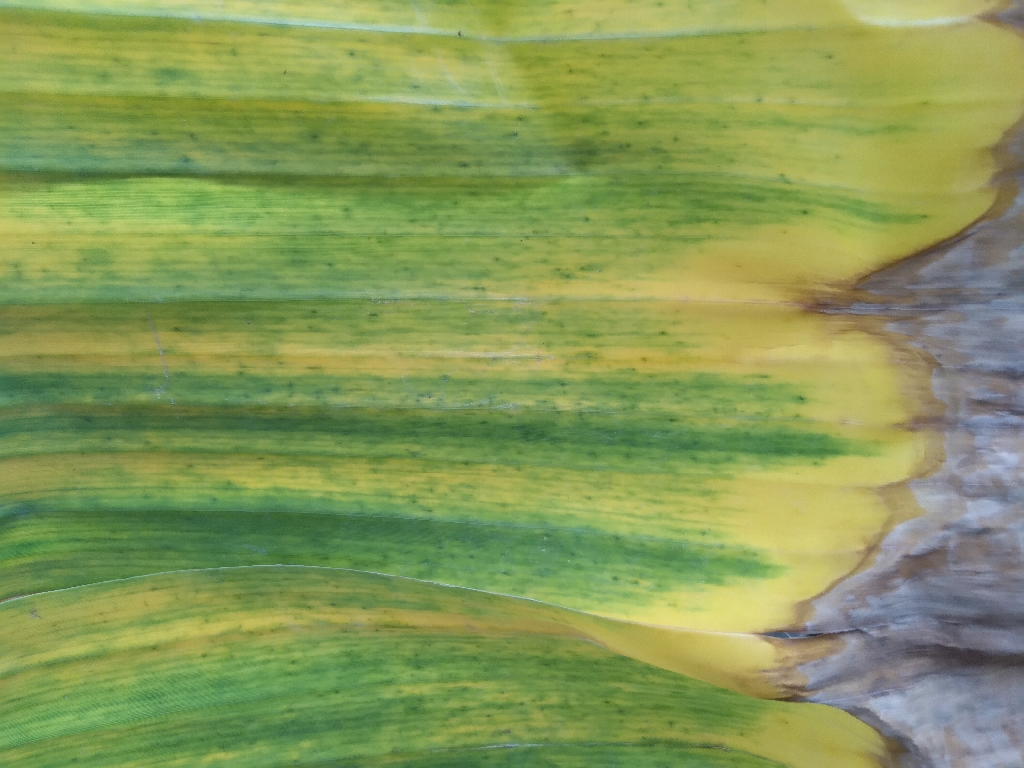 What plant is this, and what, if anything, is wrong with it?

banana, fusarium wilt race 1
